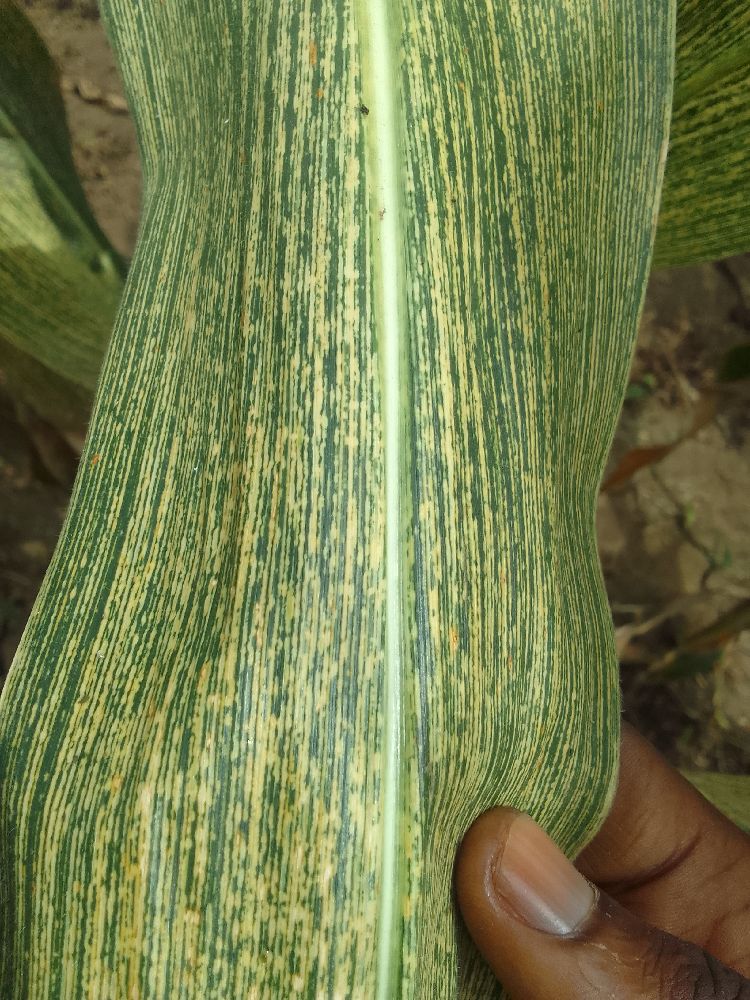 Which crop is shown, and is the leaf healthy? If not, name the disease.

maize, maize streak virus
